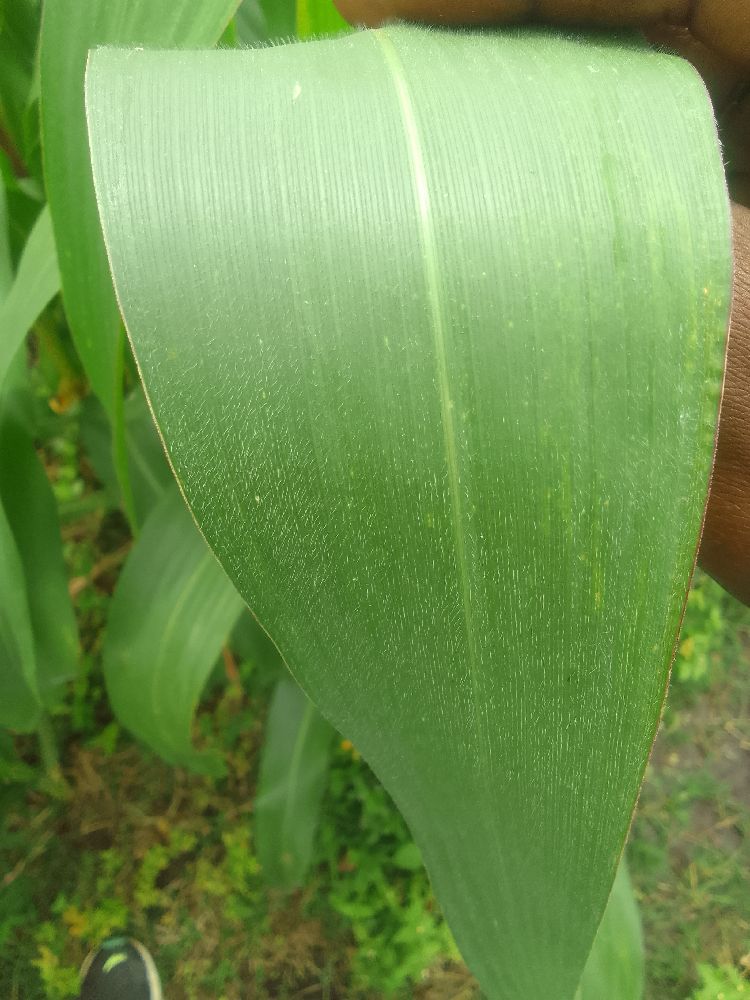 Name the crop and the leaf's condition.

maize, healthy
